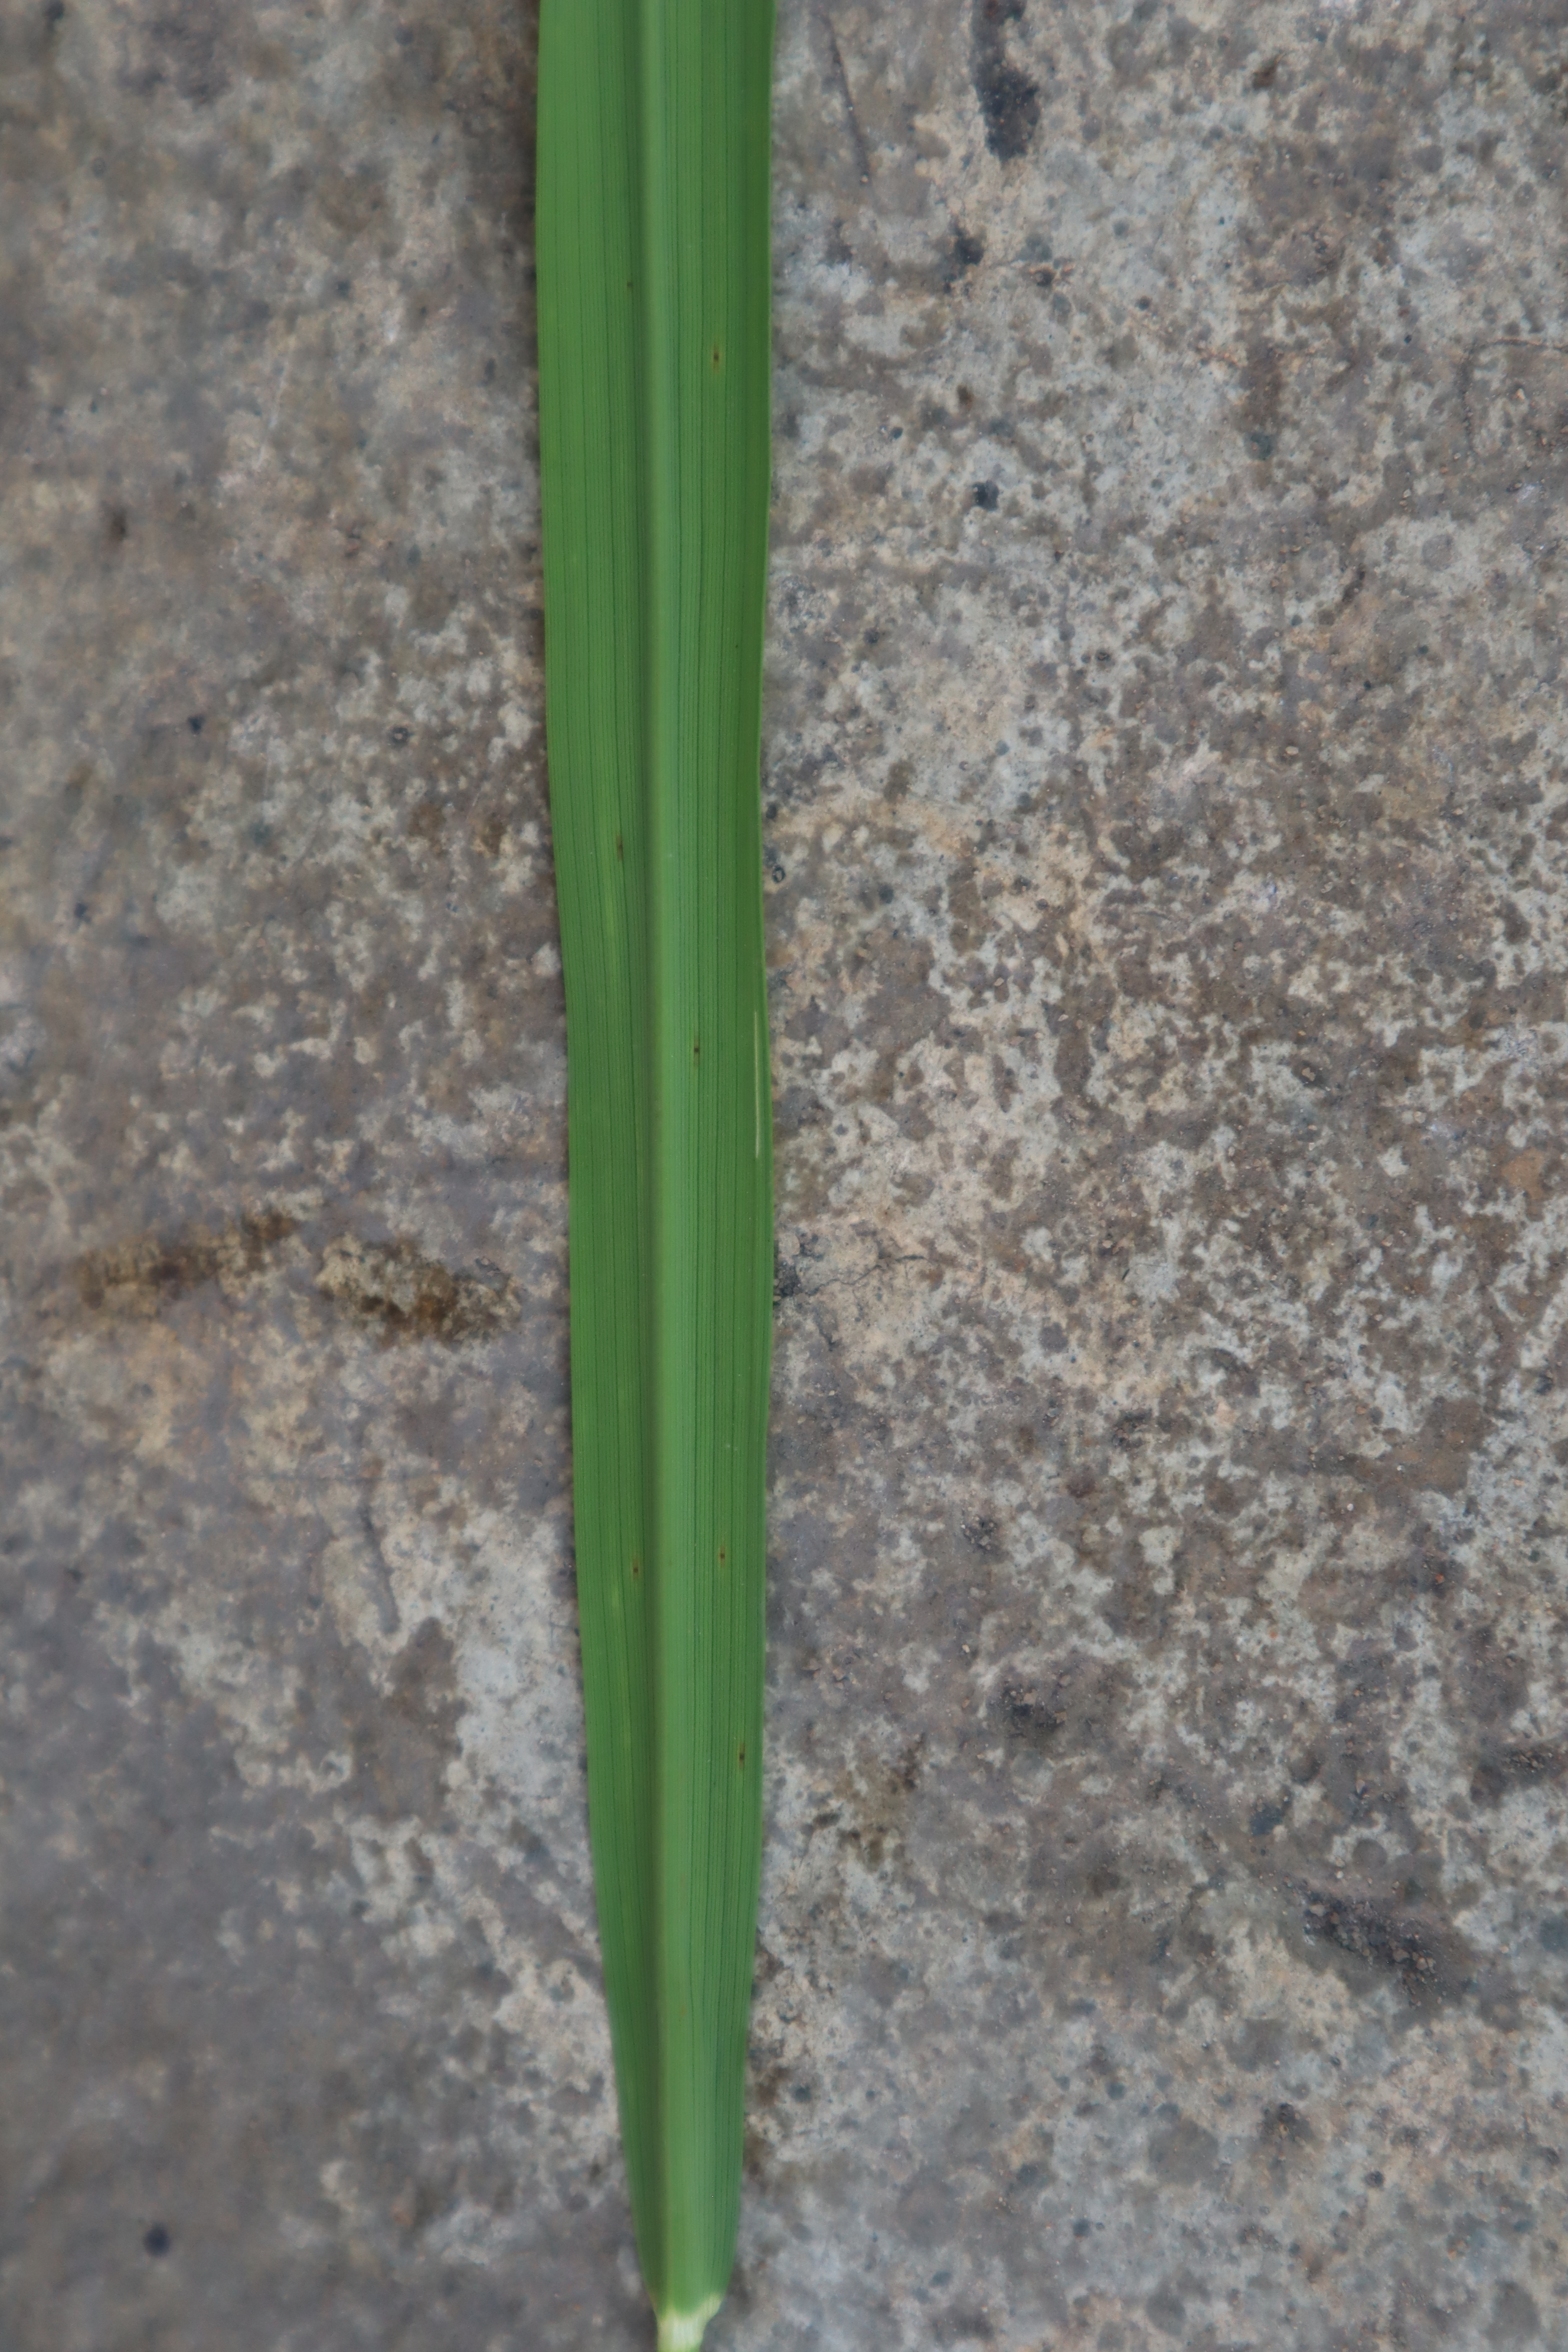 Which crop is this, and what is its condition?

rice, healthy leaves
